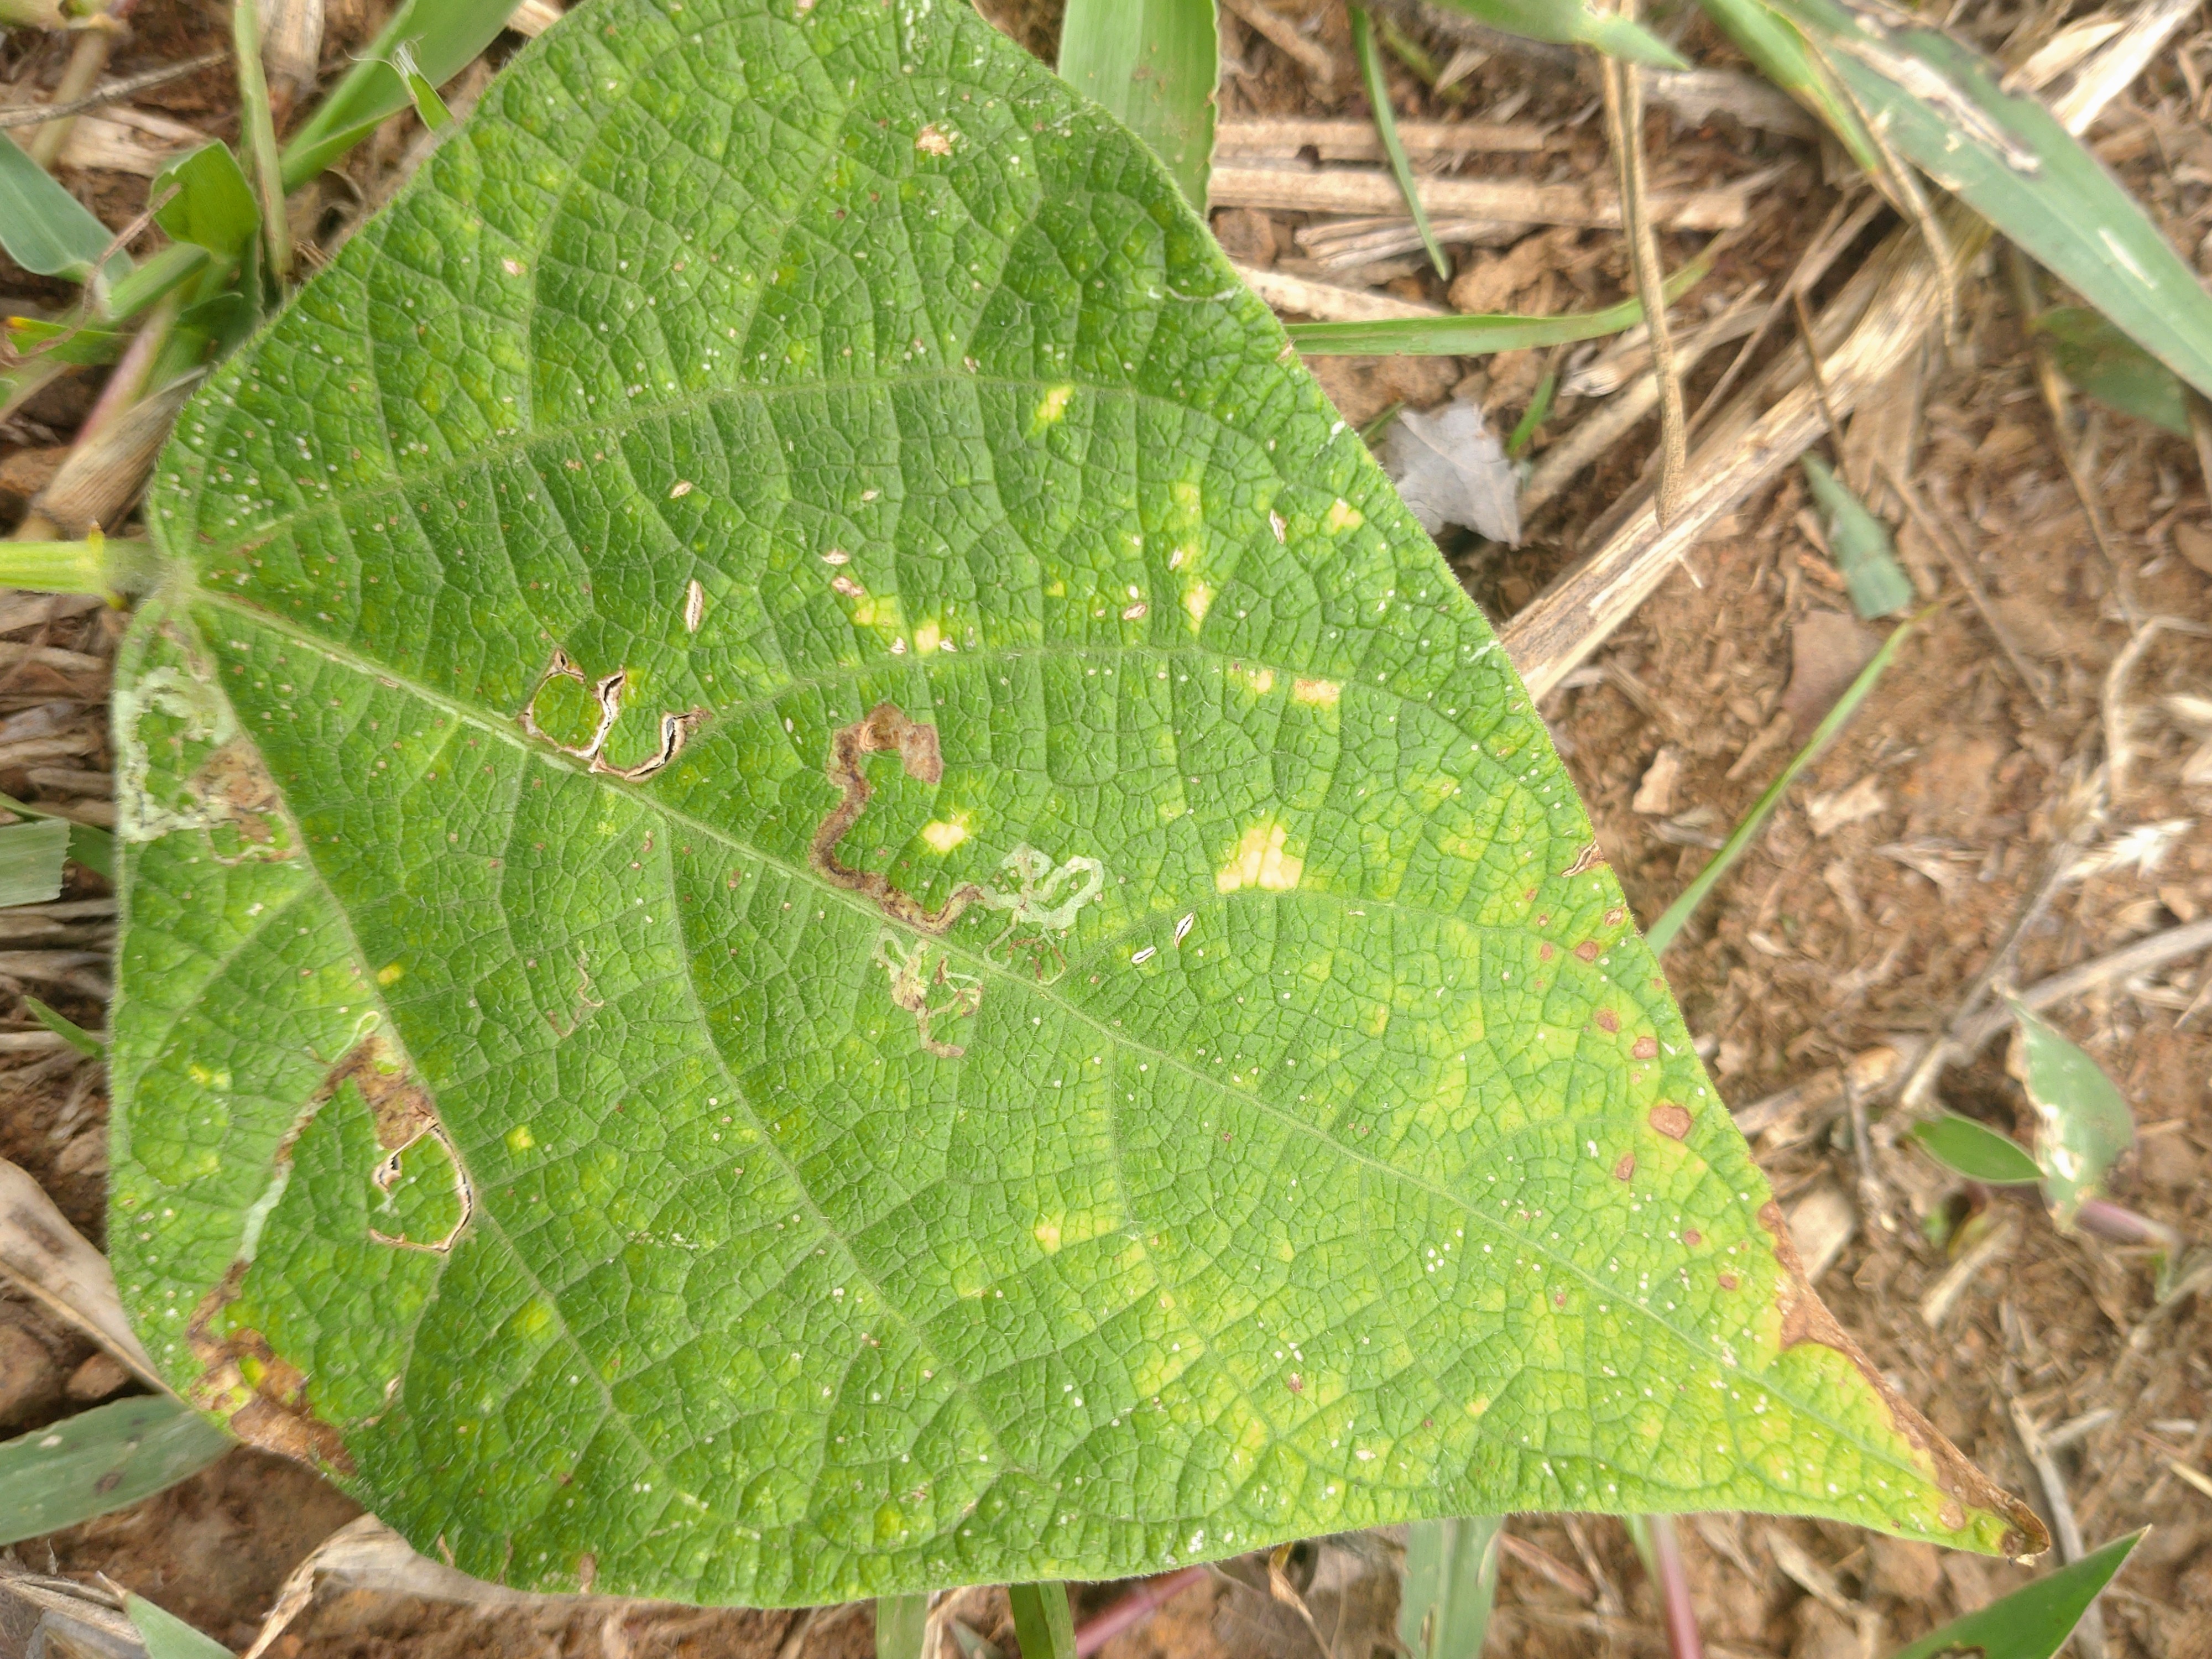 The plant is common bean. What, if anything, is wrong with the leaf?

anthracnose
